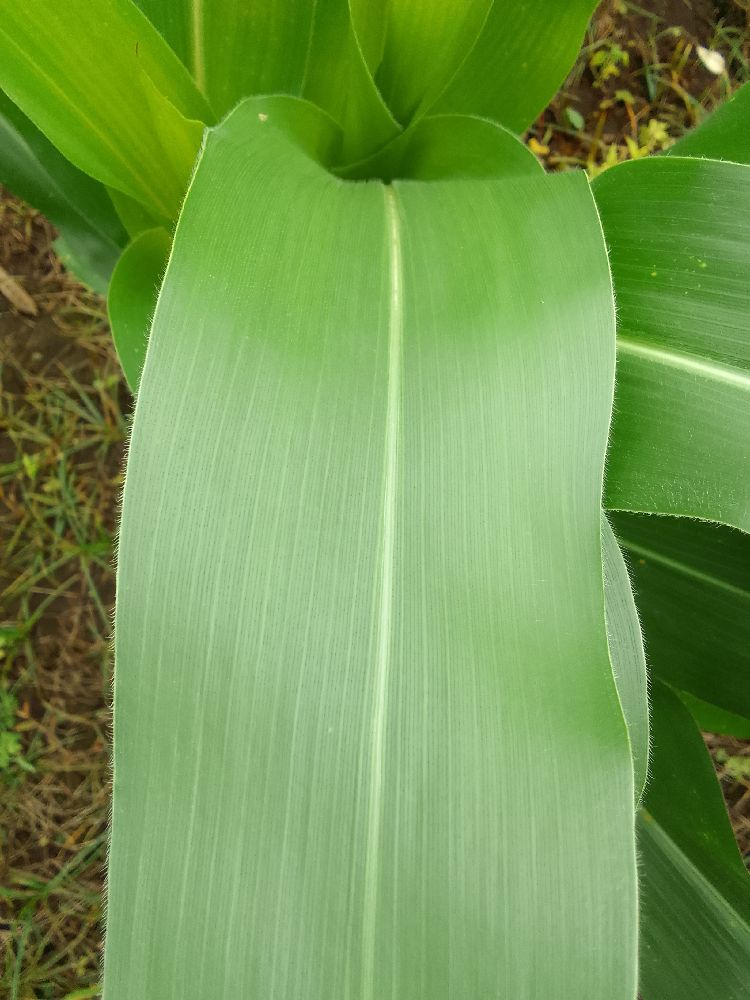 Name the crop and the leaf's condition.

maize, healthy
